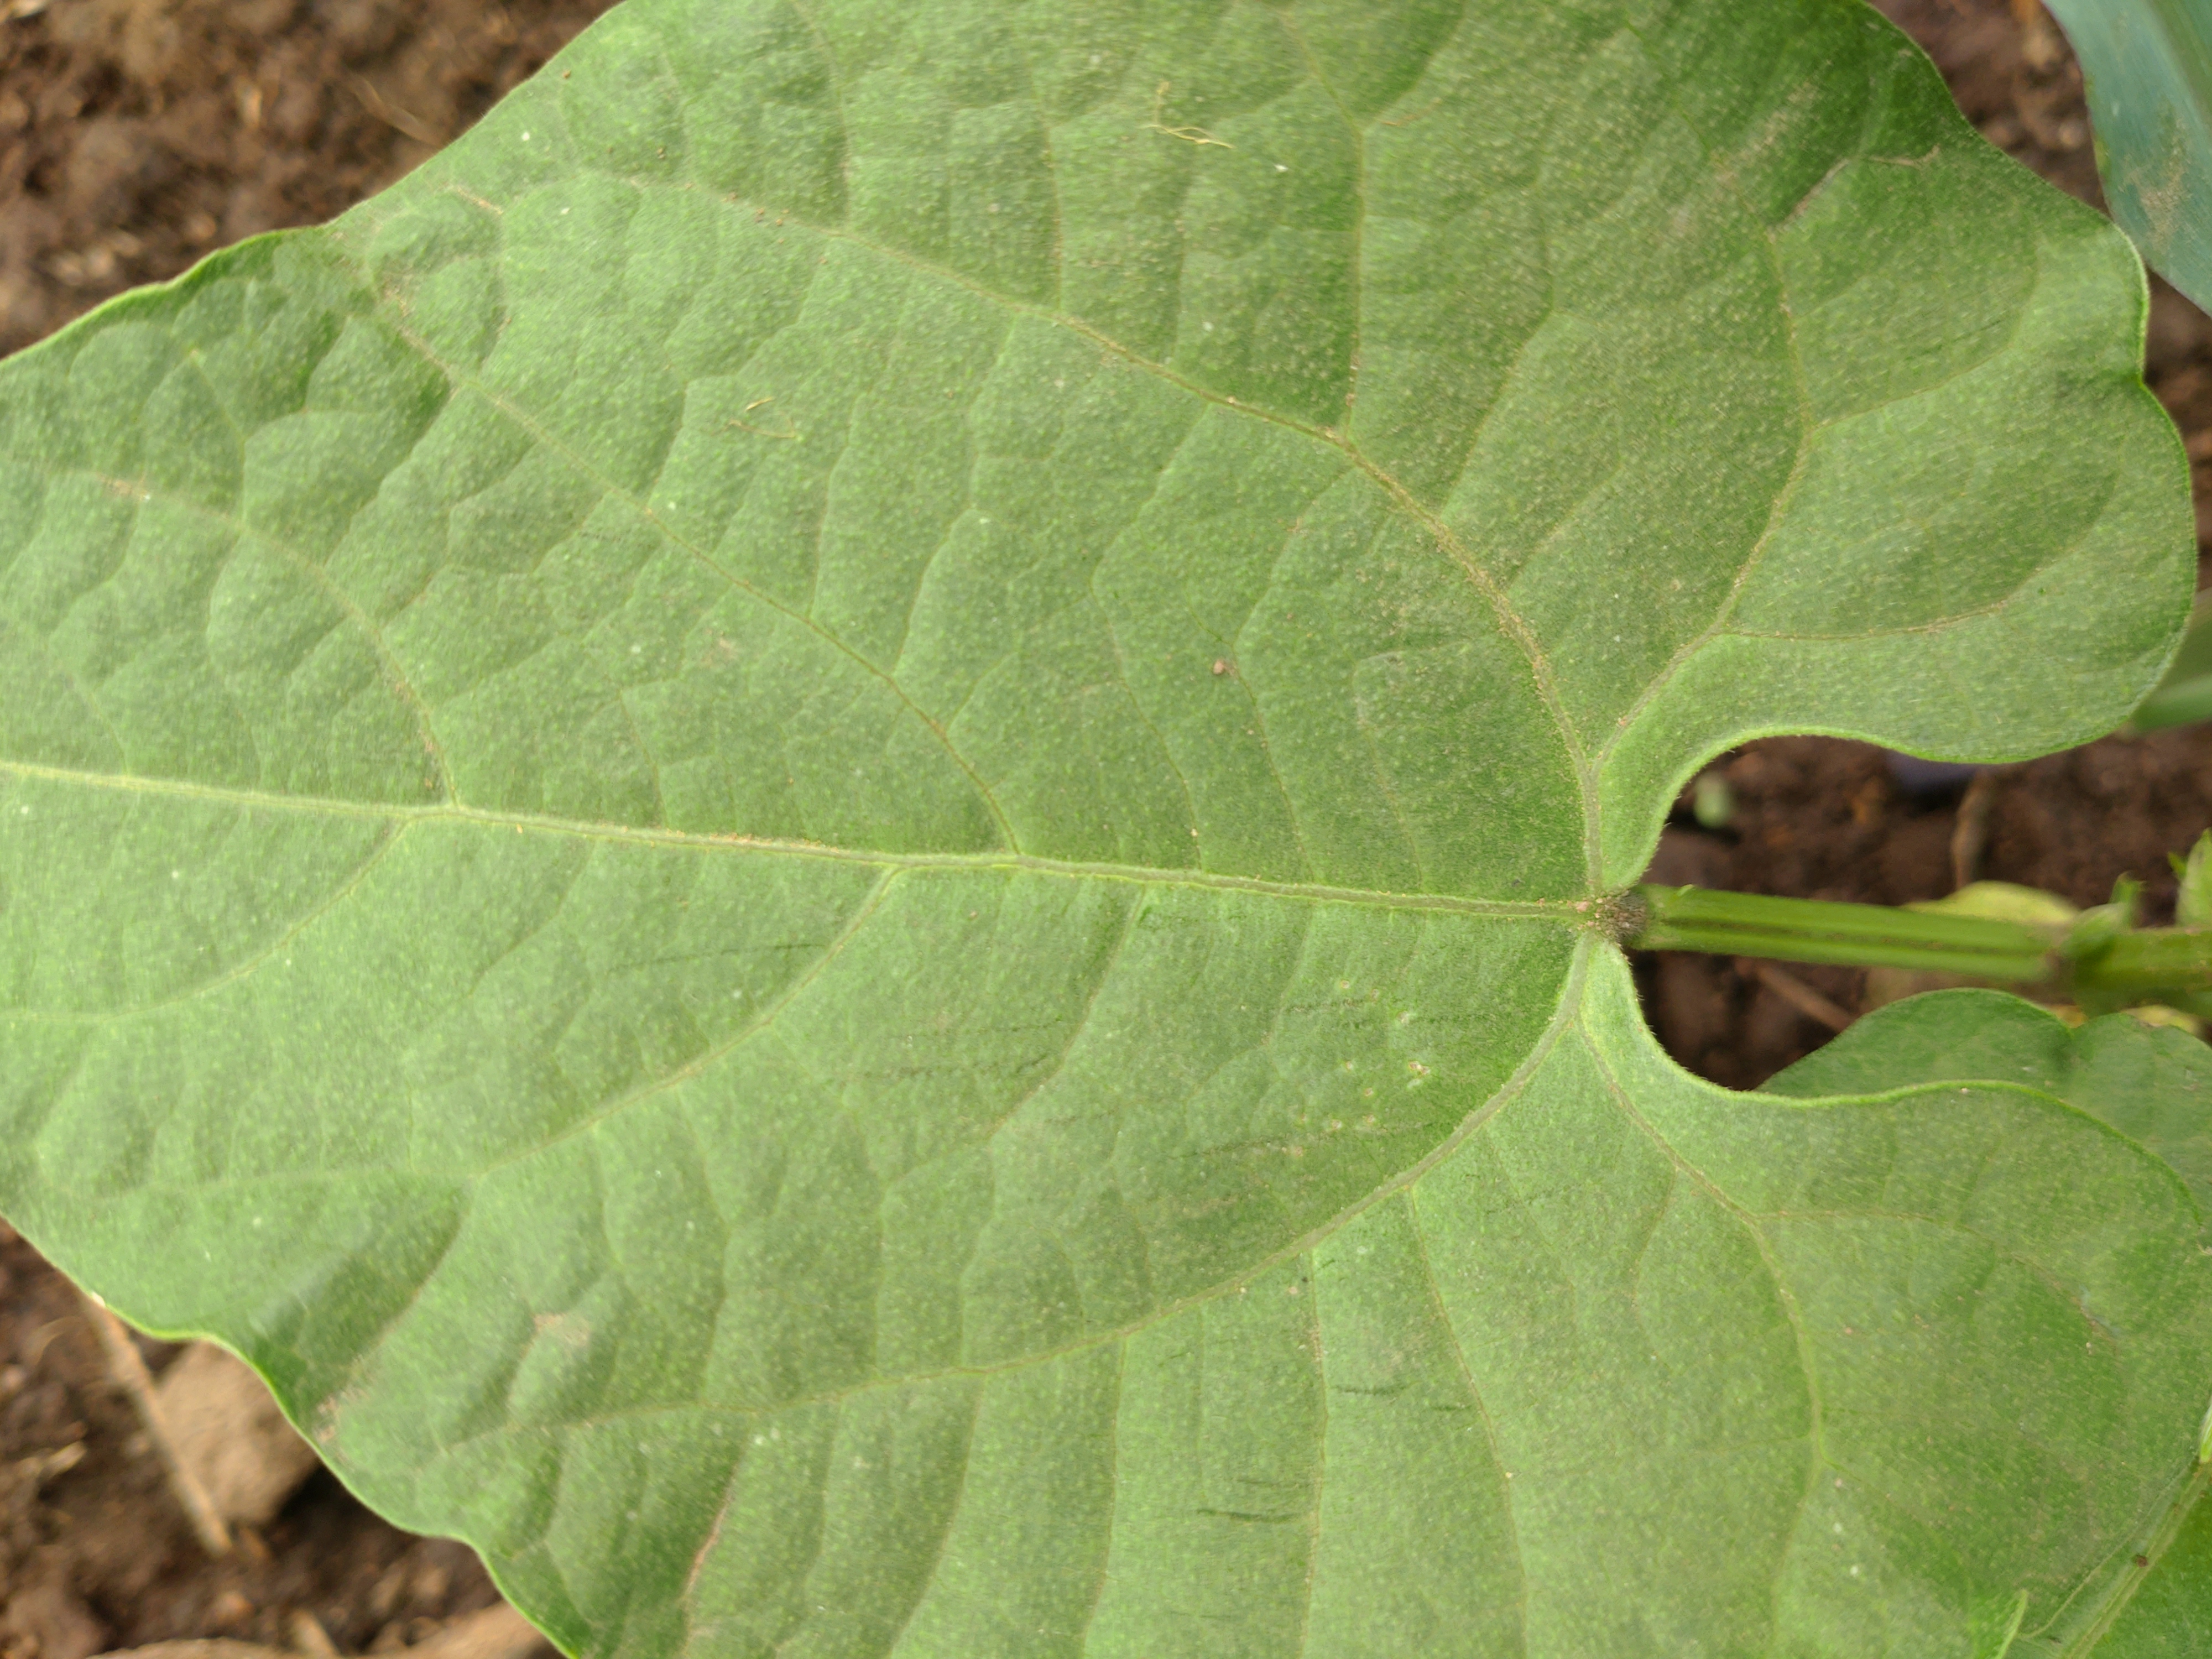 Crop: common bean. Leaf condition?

healthy
